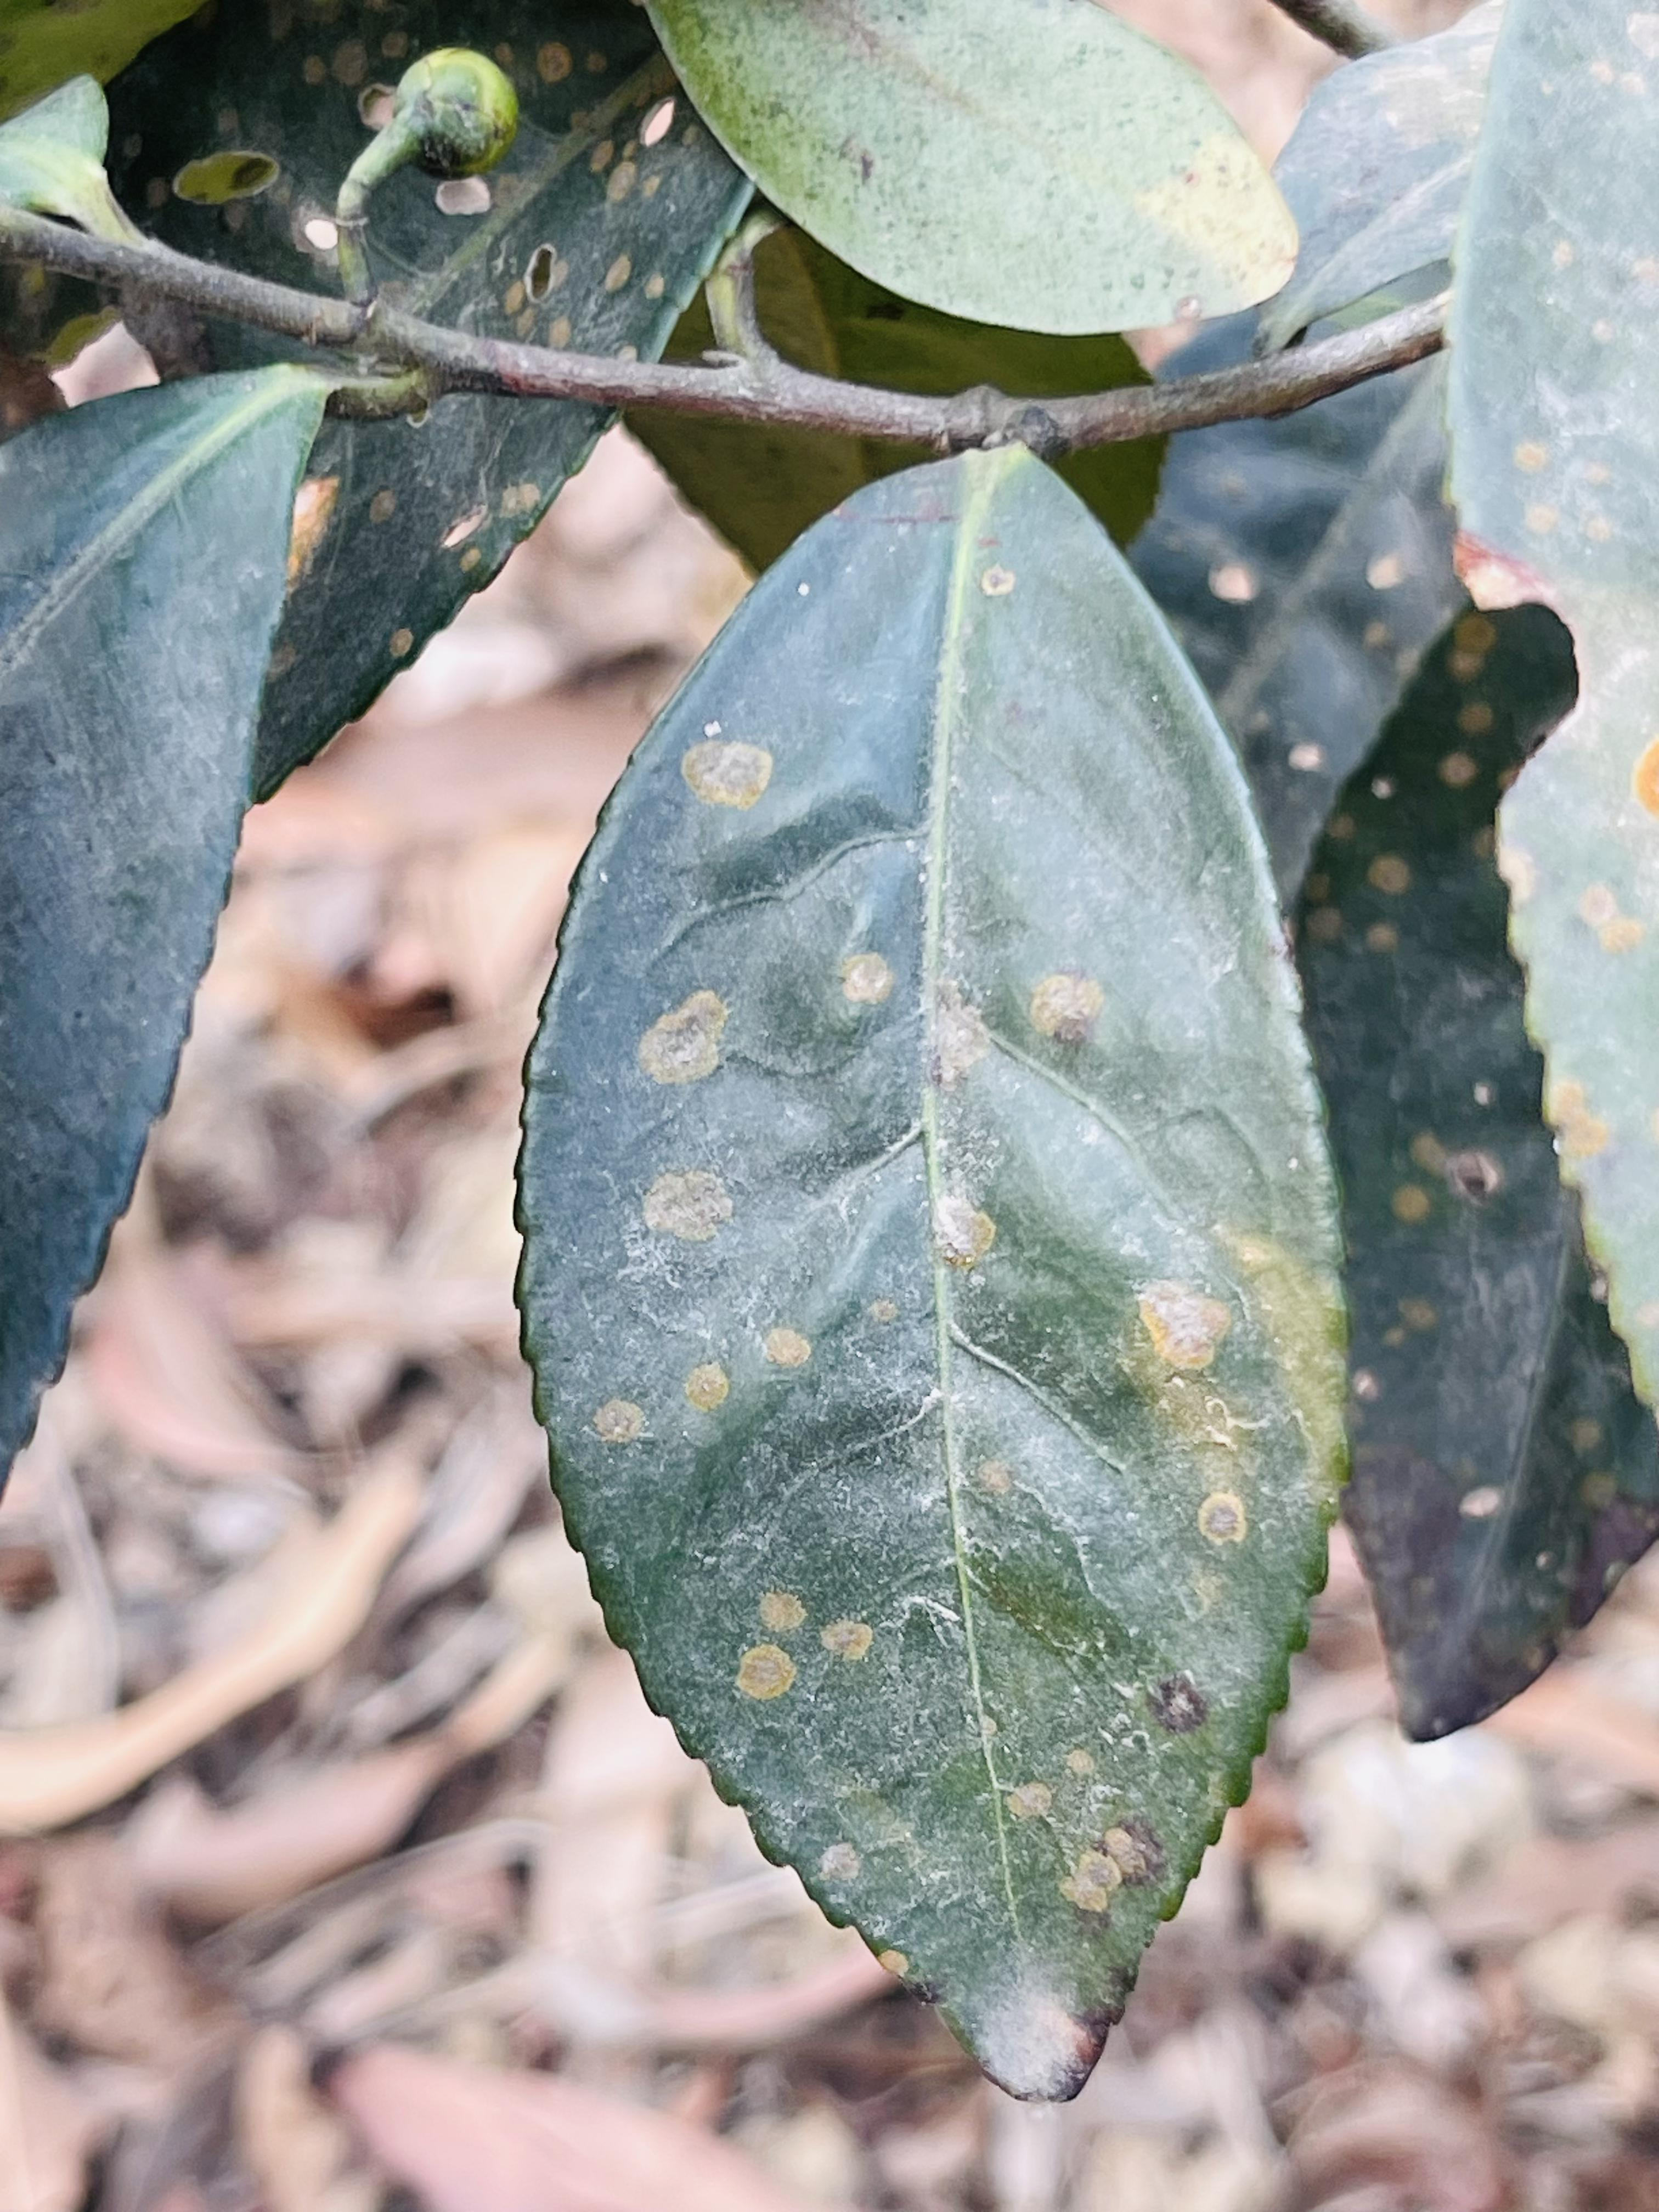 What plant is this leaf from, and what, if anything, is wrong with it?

tea, red rust
